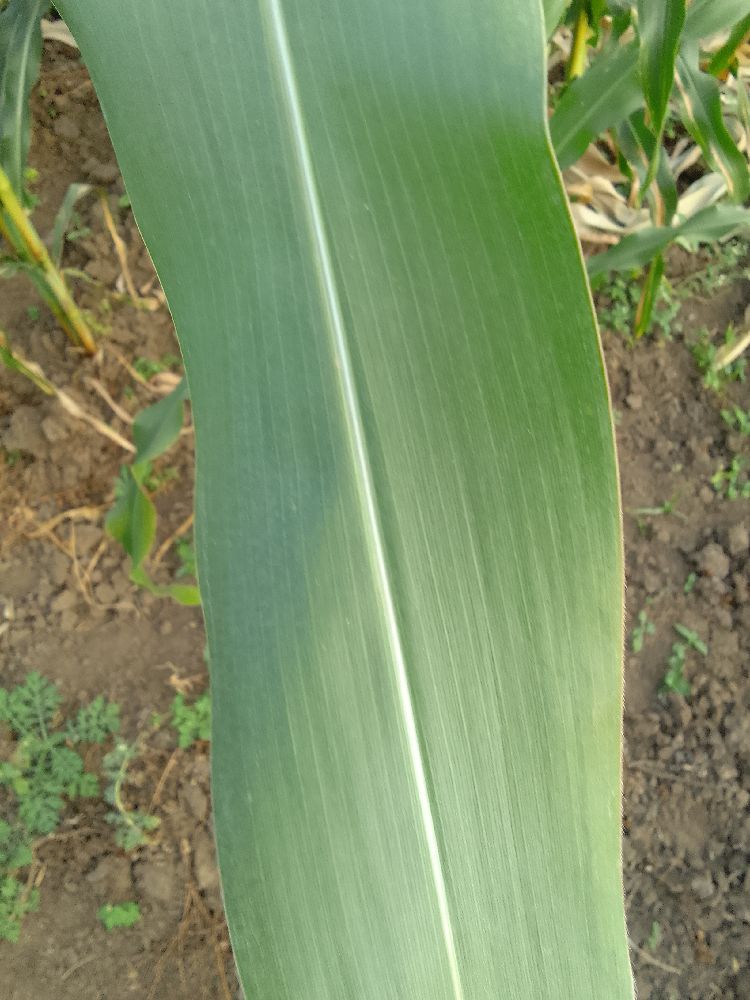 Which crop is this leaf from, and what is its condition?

maize, healthy
